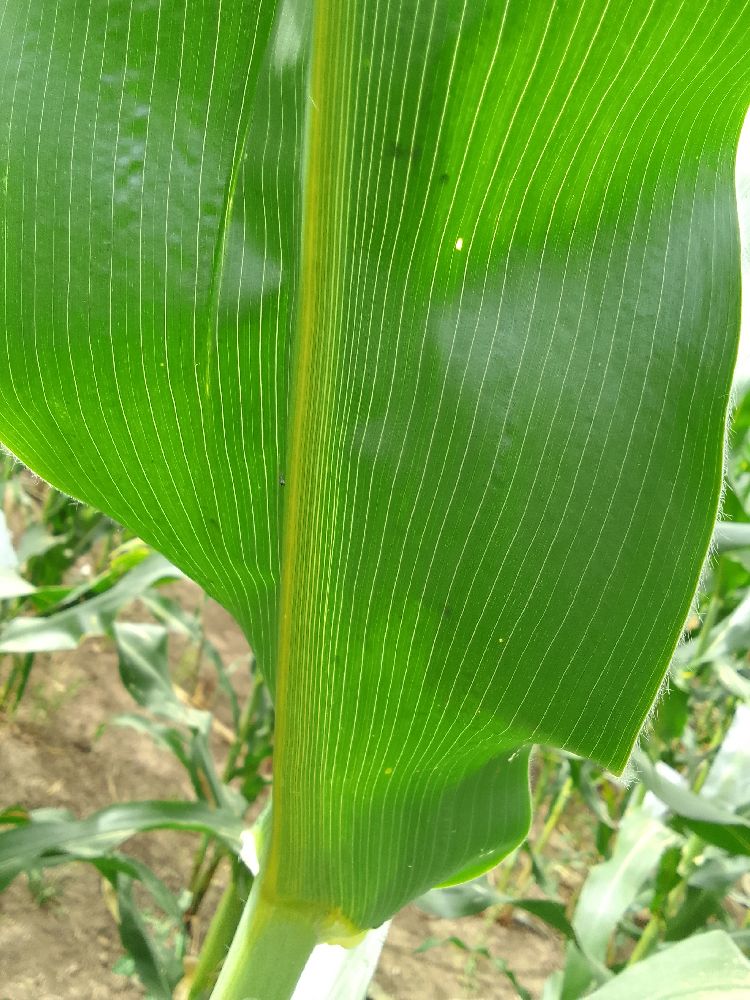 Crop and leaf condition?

maize, healthy
